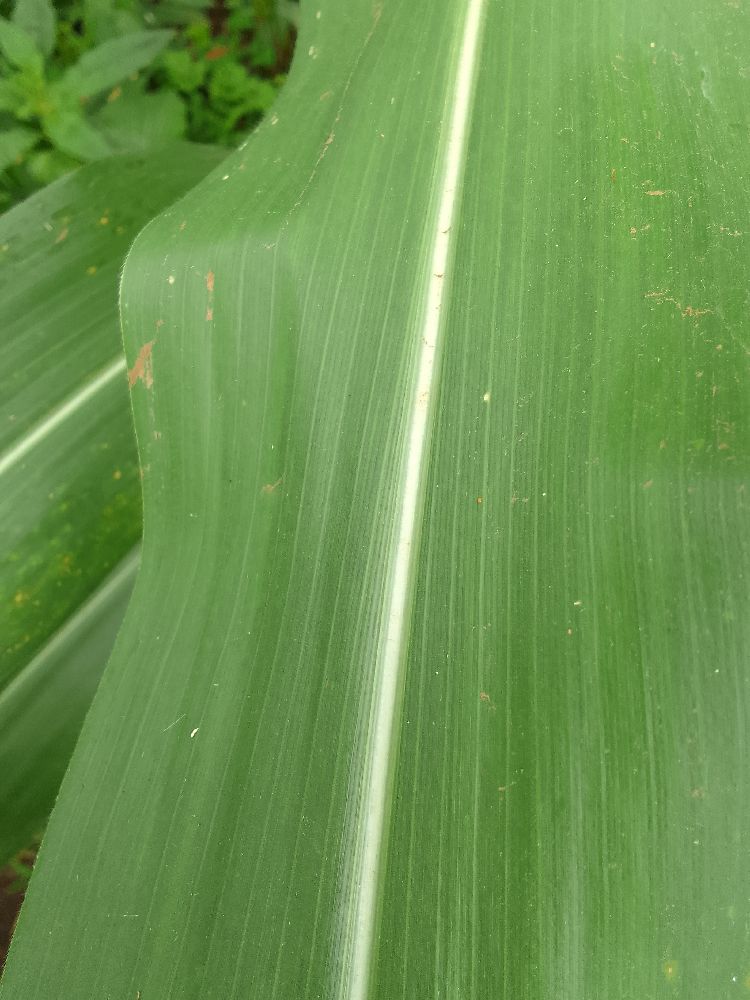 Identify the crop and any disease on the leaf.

maize, healthy
